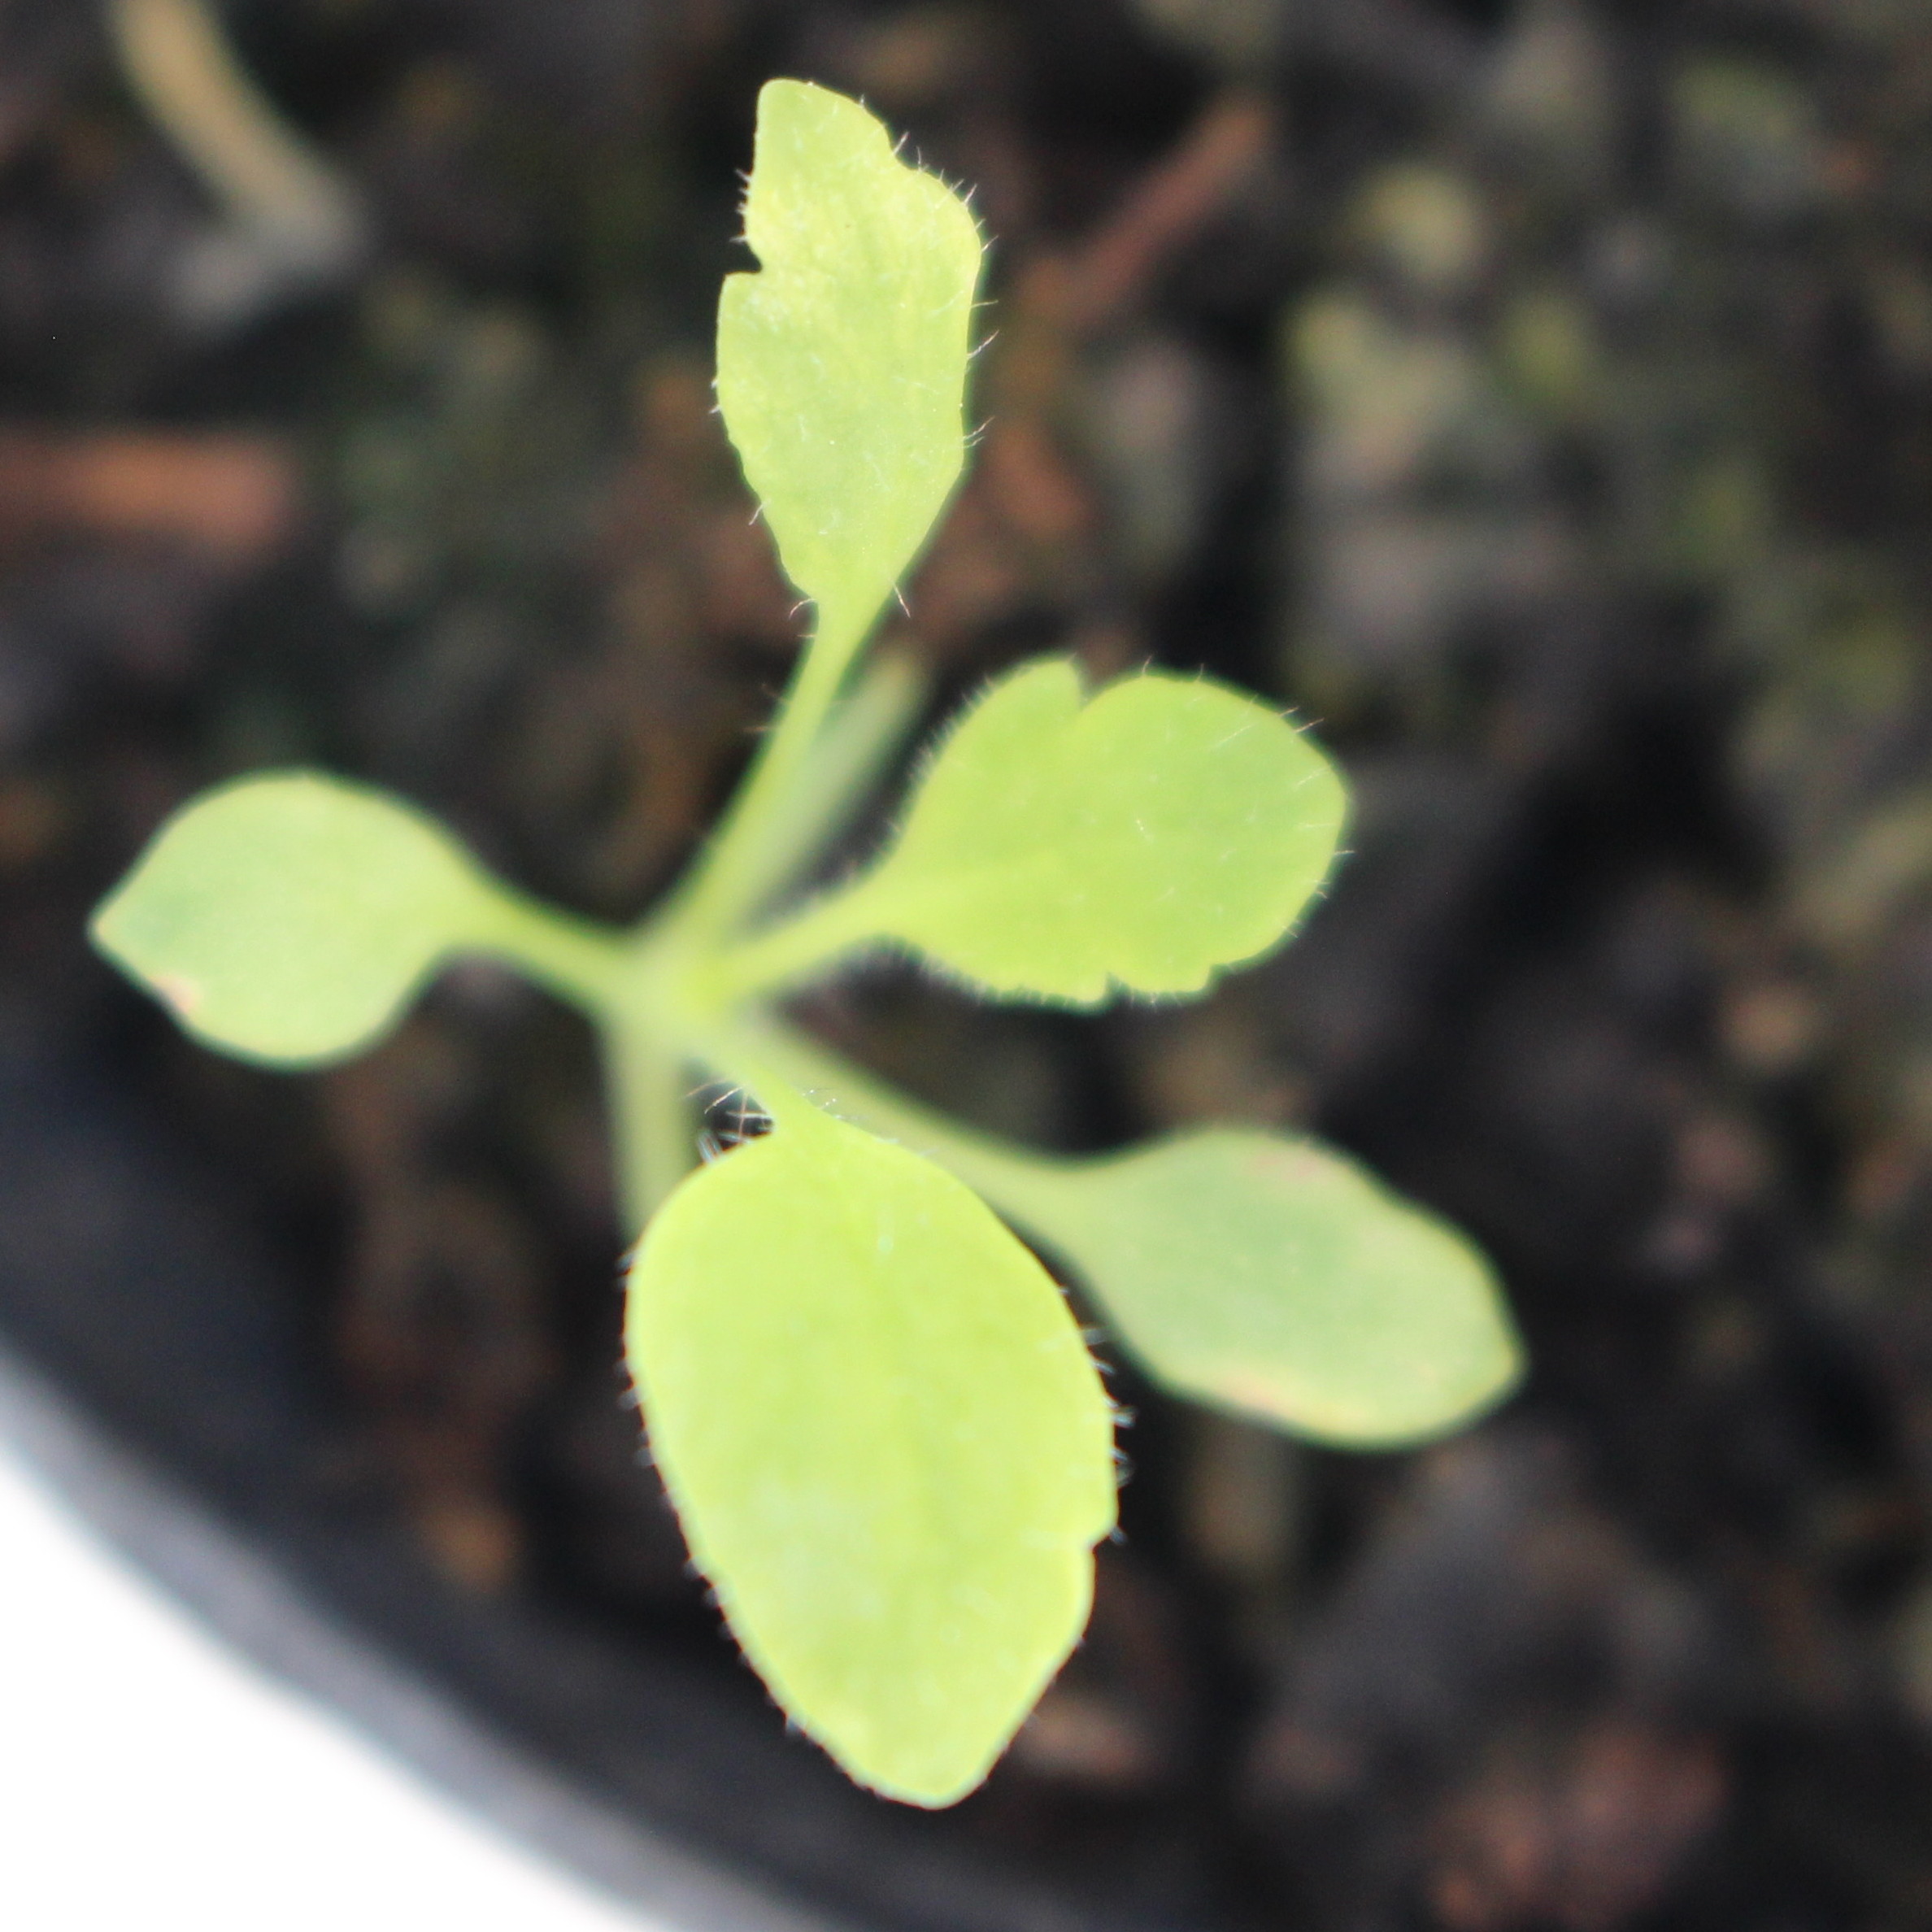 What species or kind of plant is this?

Papaver rhoeas
